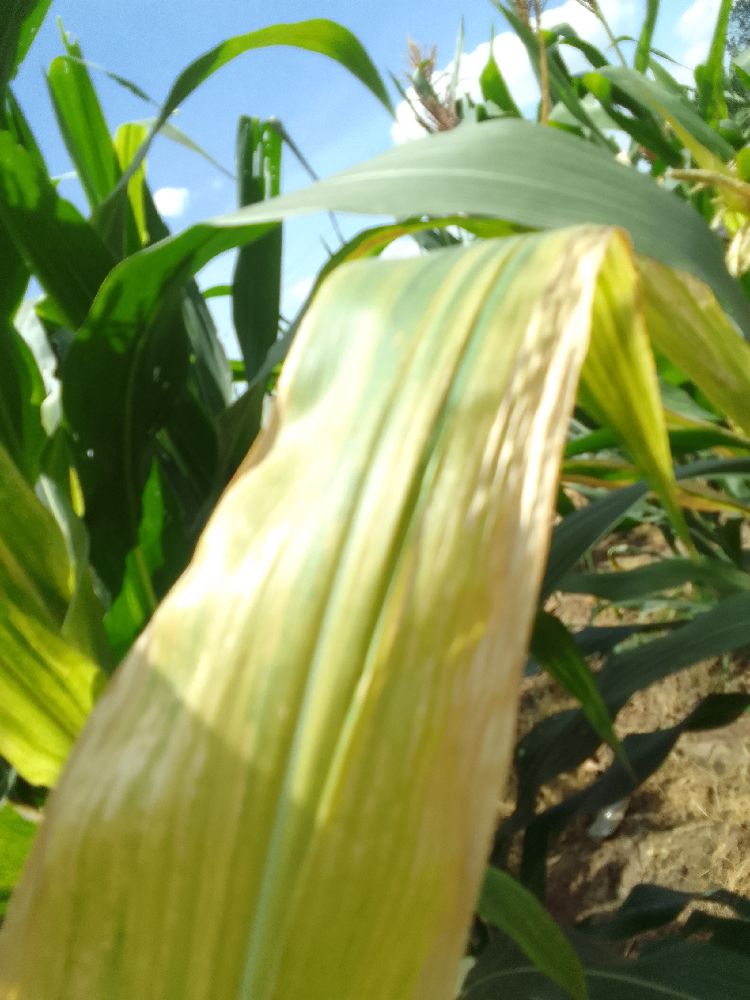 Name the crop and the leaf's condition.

maize, maize lethal necrosis
